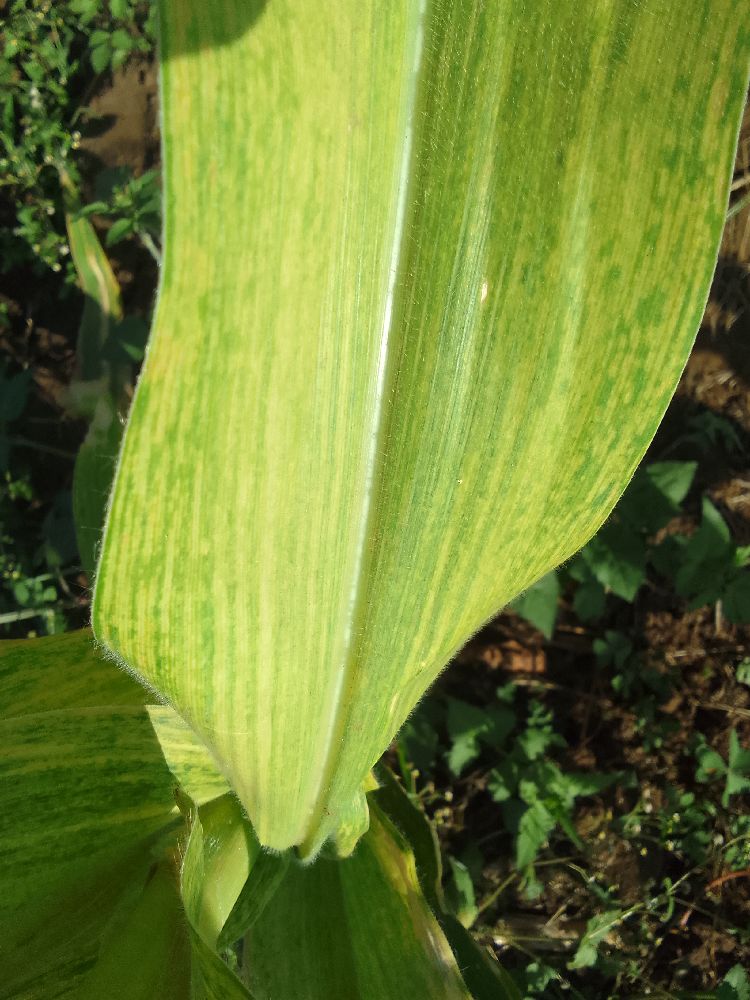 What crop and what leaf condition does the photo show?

maize, maize lethal necrosis
